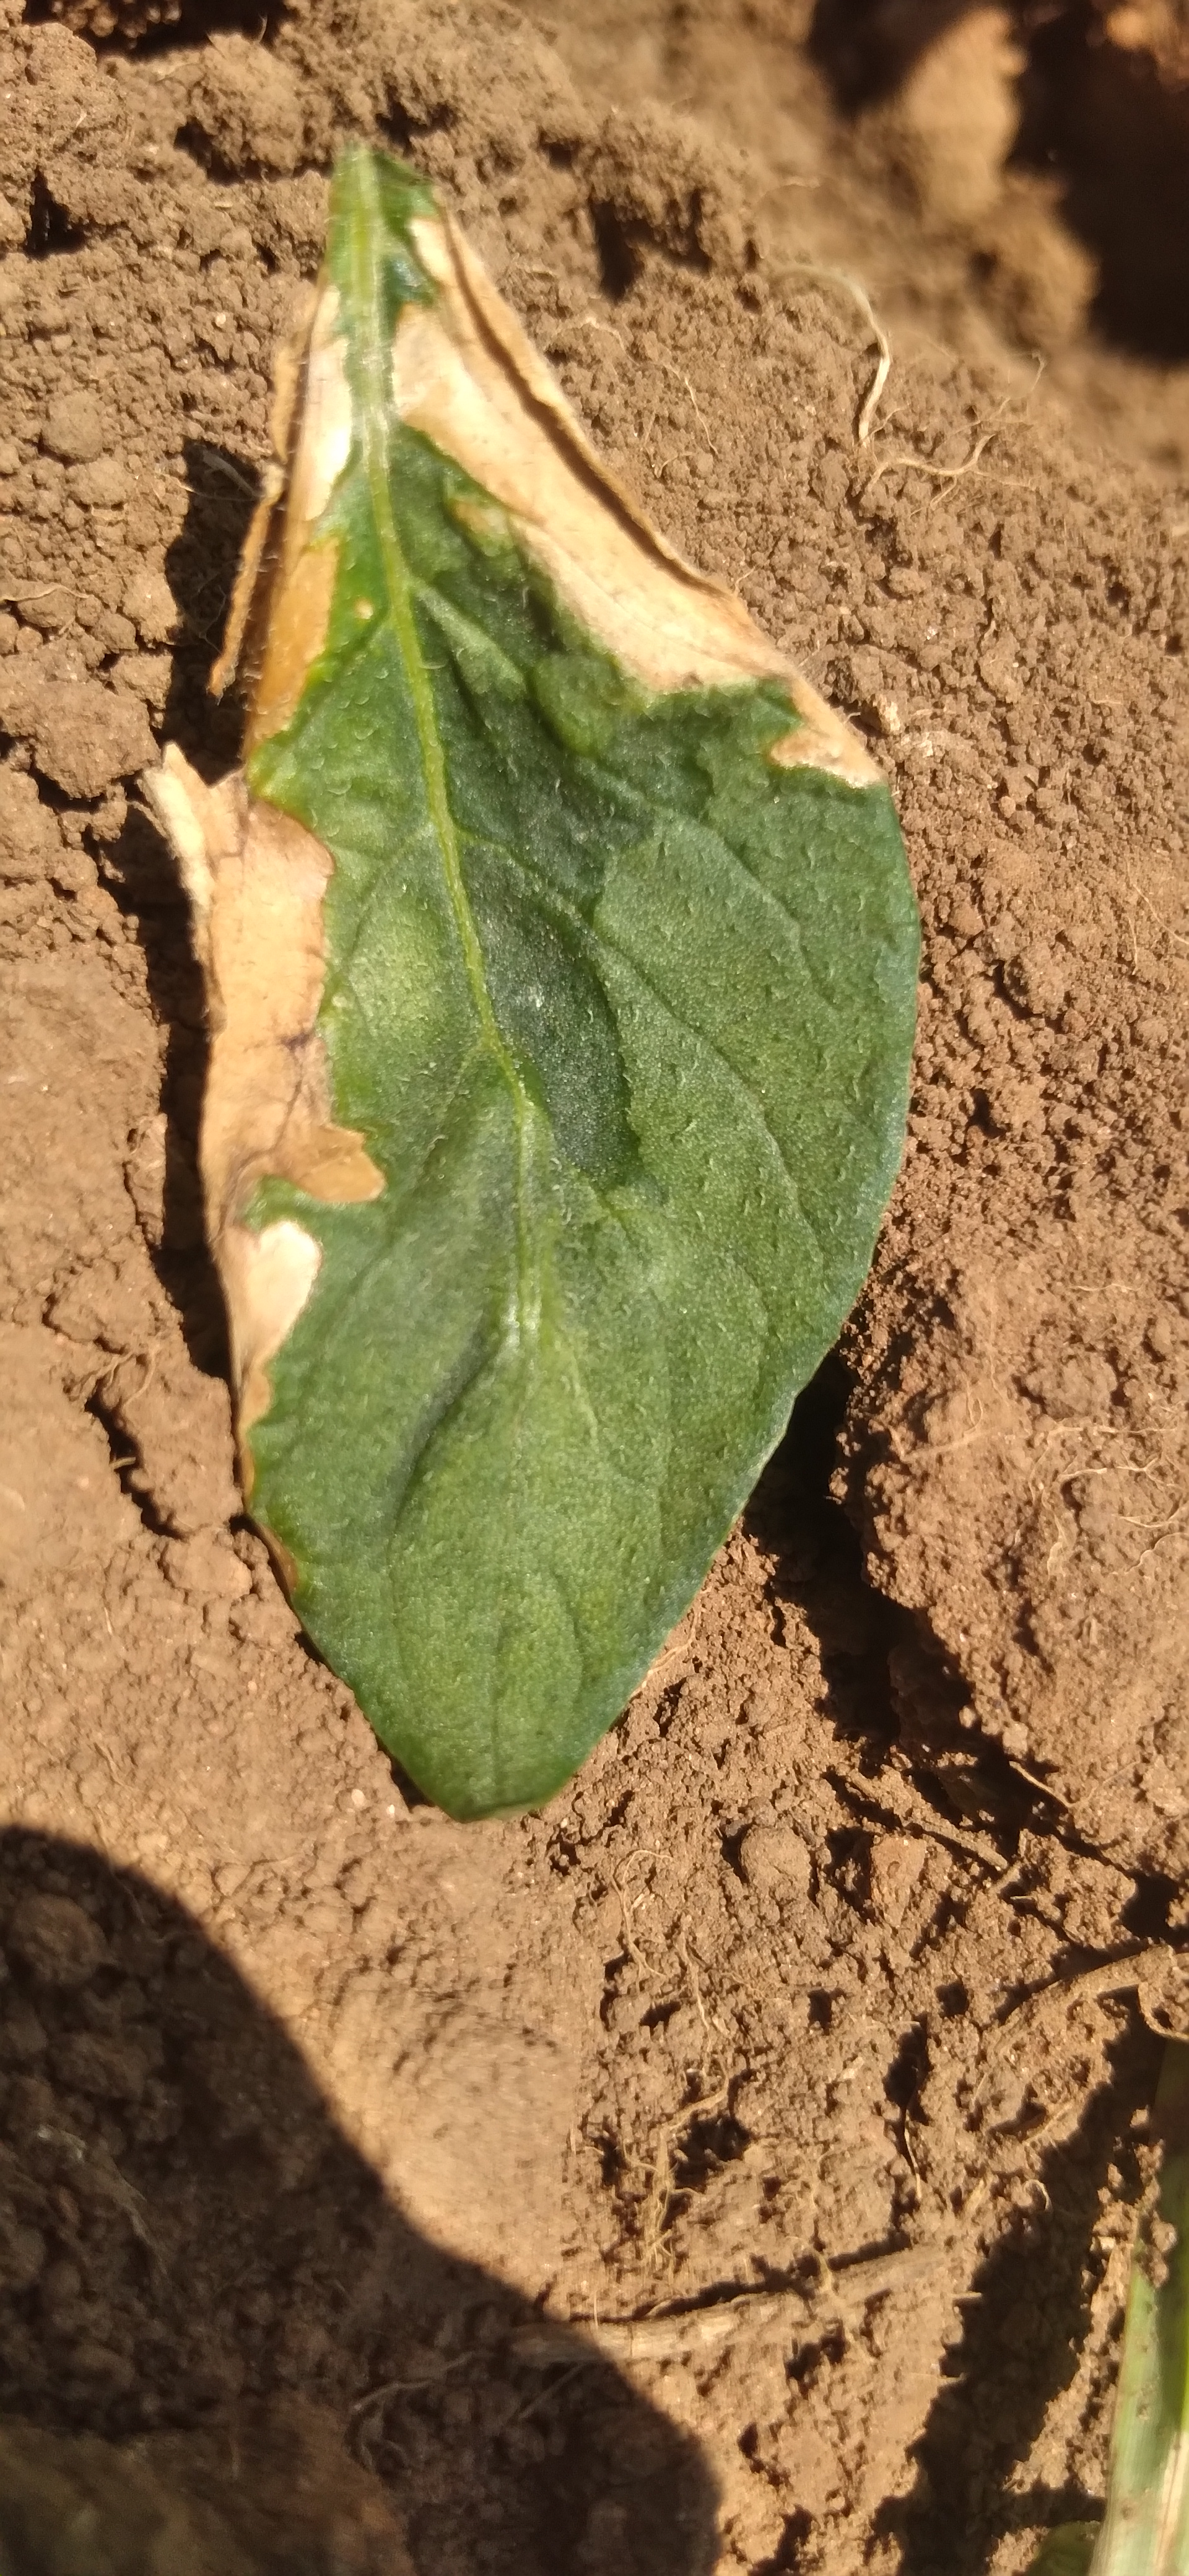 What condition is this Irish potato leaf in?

early blight
